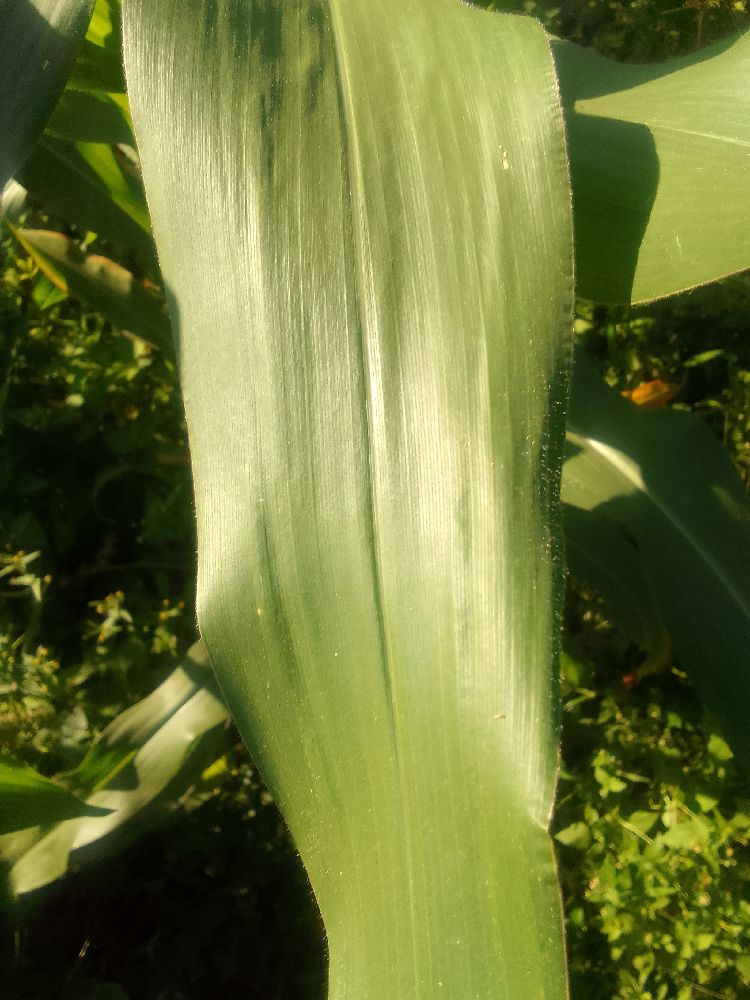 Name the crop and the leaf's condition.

maize, healthy
